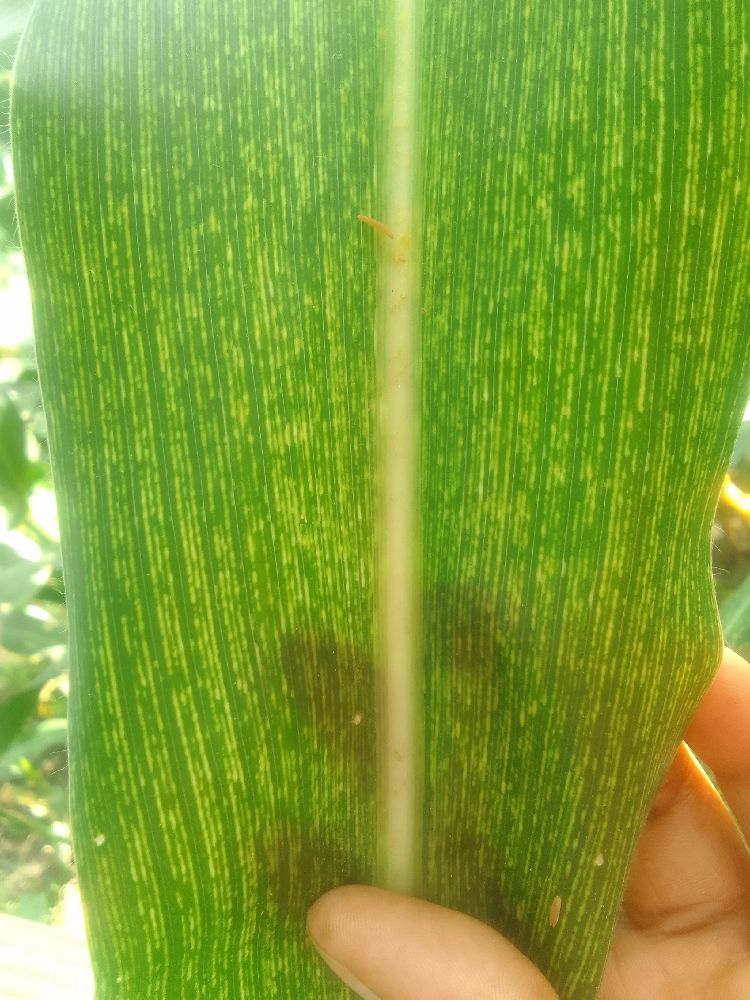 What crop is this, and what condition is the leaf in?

maize, maize streak virus
